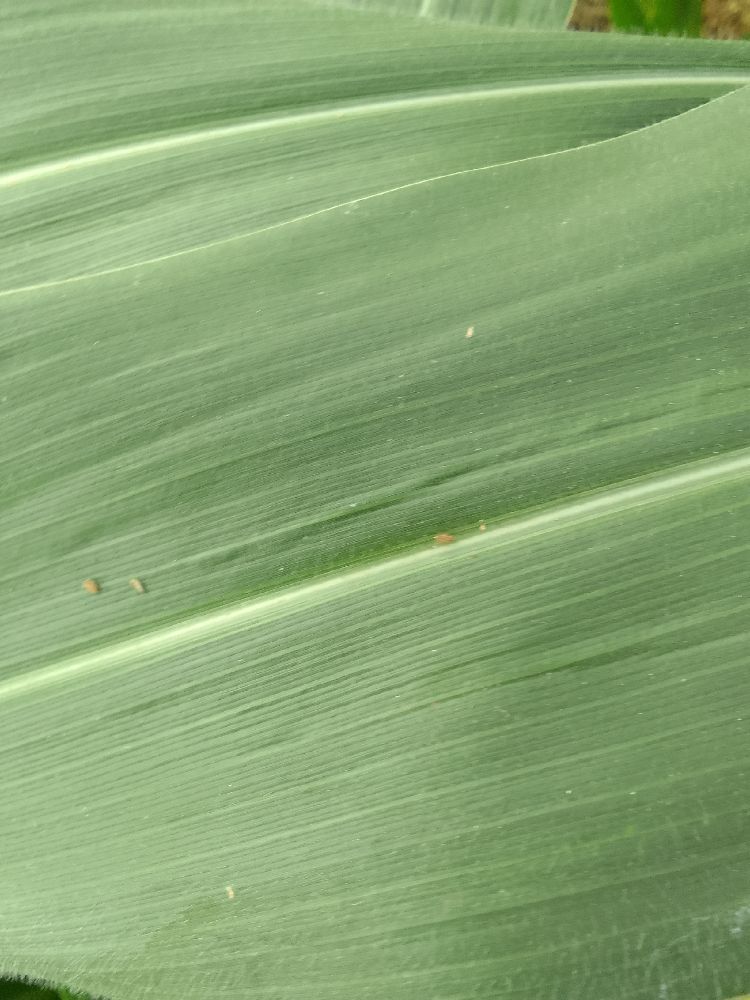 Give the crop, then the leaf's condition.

maize, healthy
